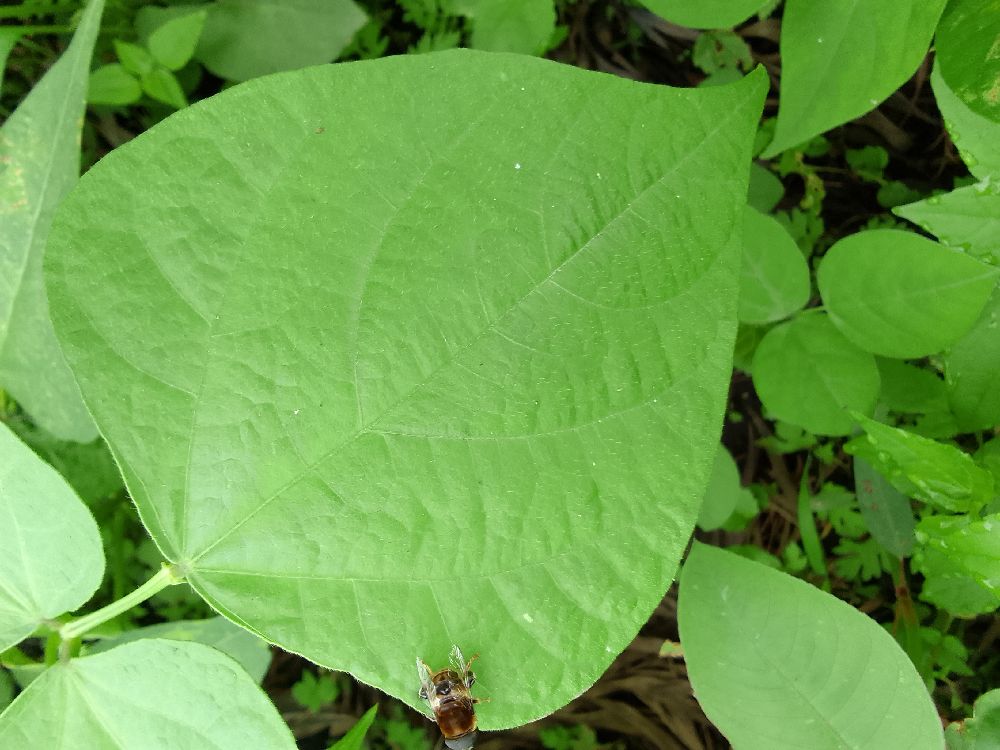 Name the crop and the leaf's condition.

common bean, healthy
